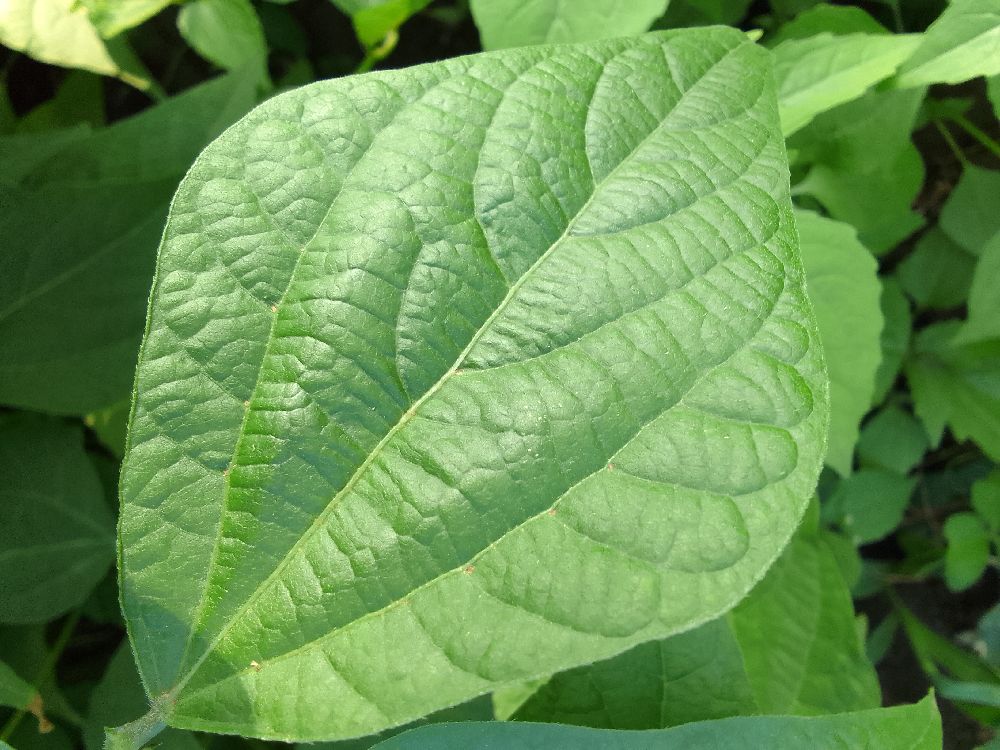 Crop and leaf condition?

common bean, healthy
